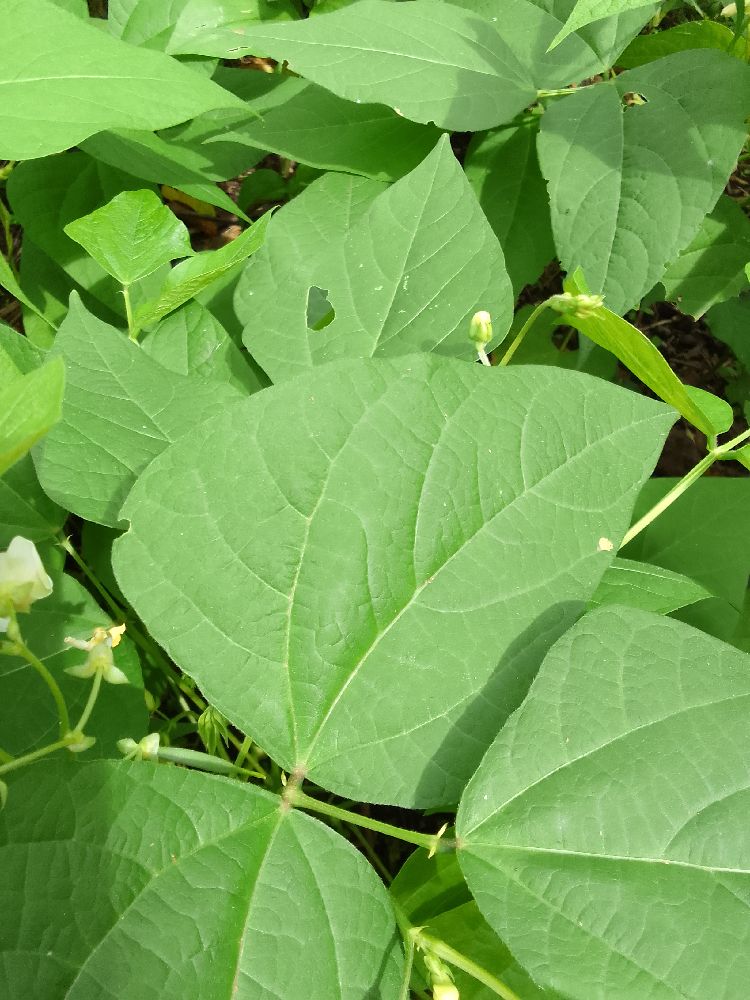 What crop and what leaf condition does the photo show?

common bean, healthy
